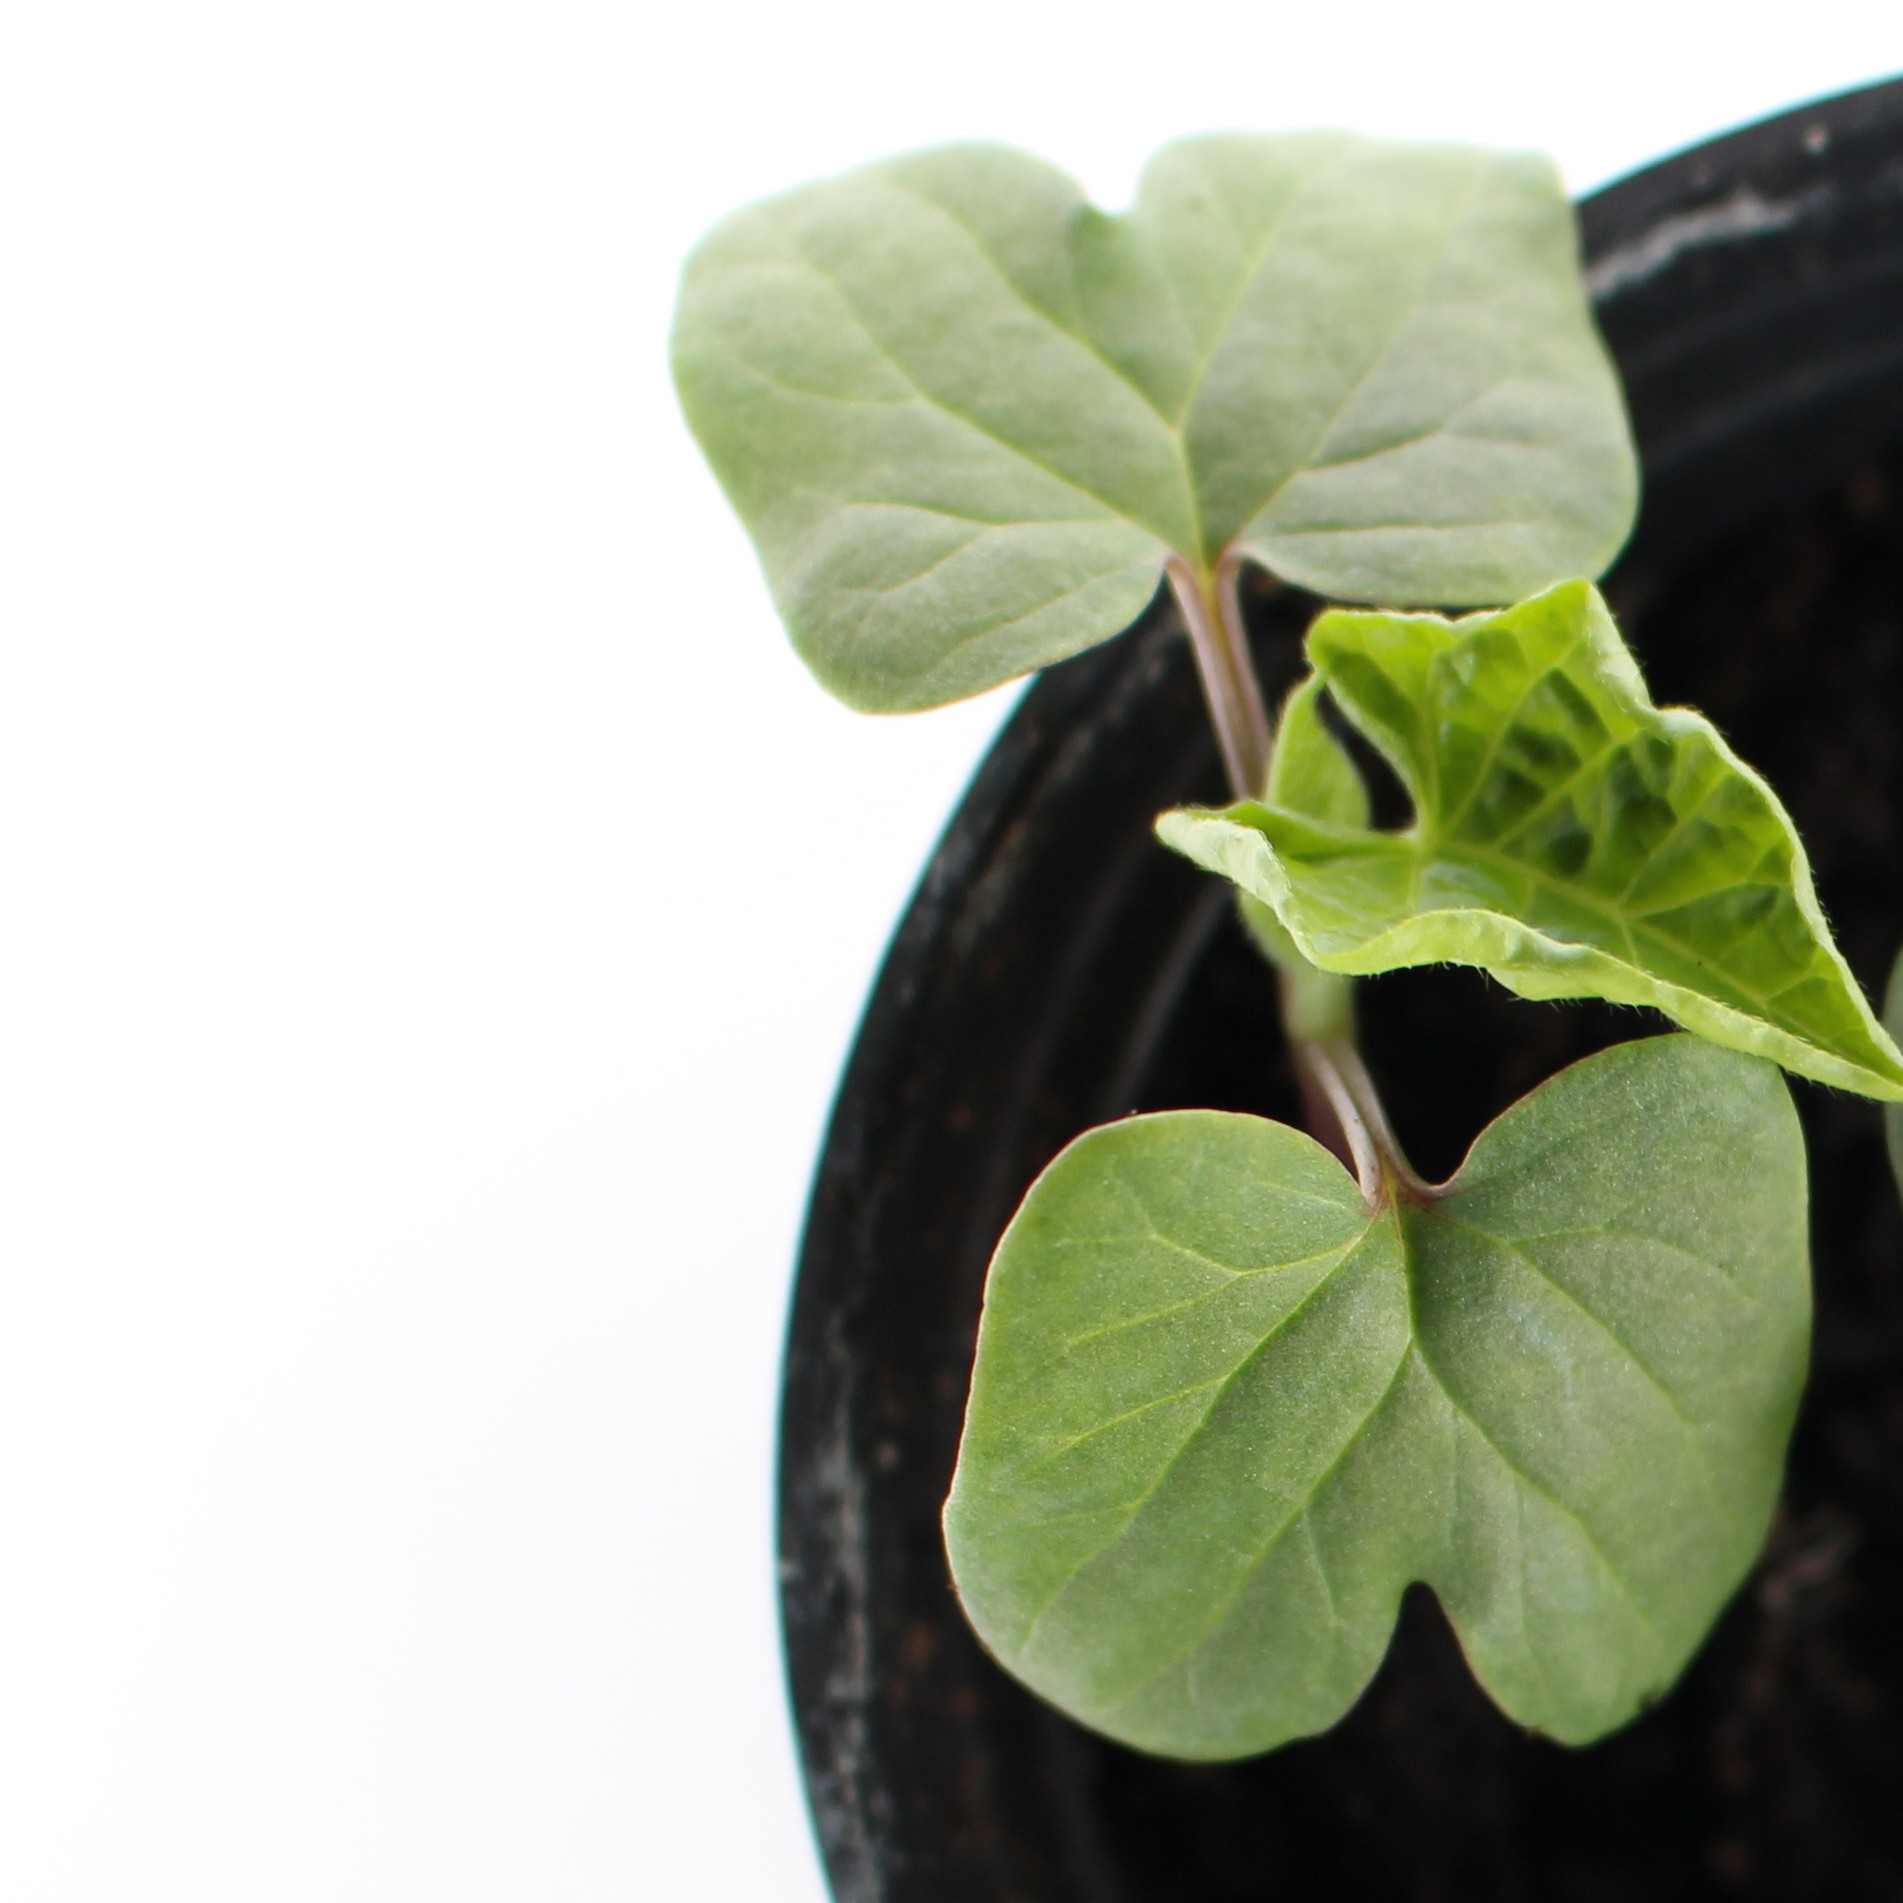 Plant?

Convolvulus arvensis
